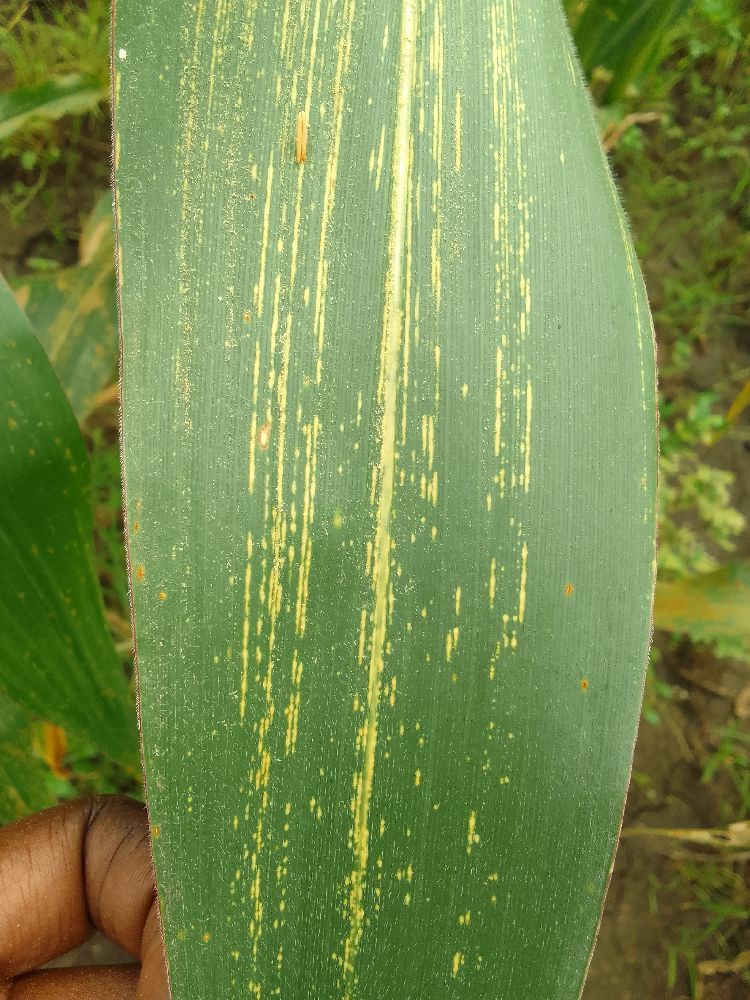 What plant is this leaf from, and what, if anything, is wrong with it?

maize, maize streak virus
